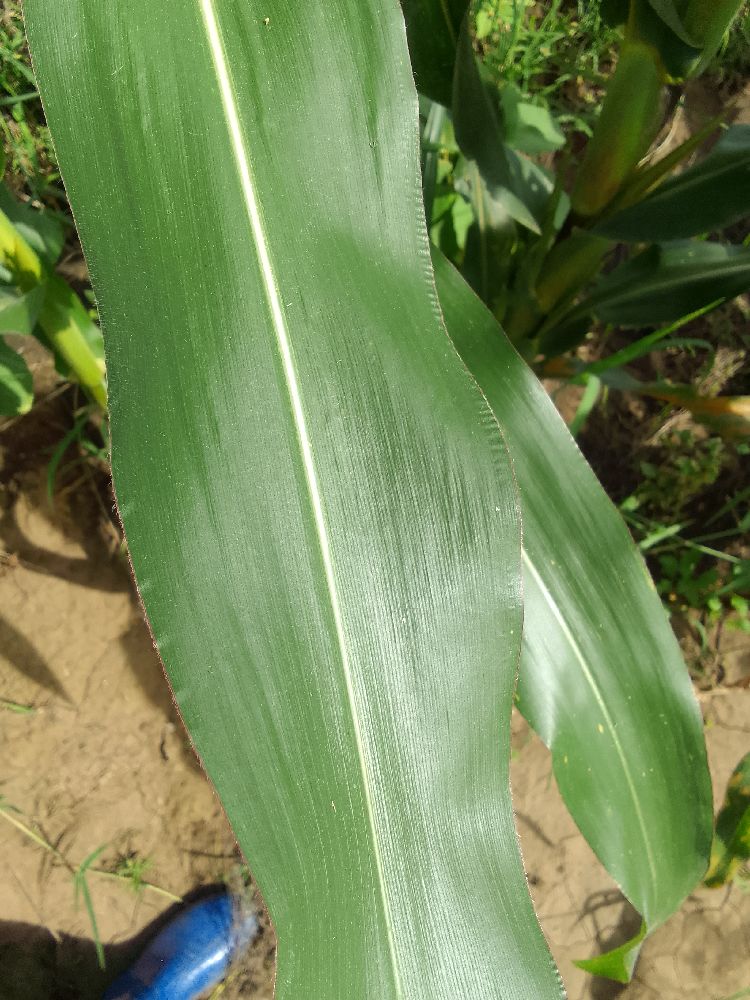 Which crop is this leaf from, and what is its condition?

maize, healthy
